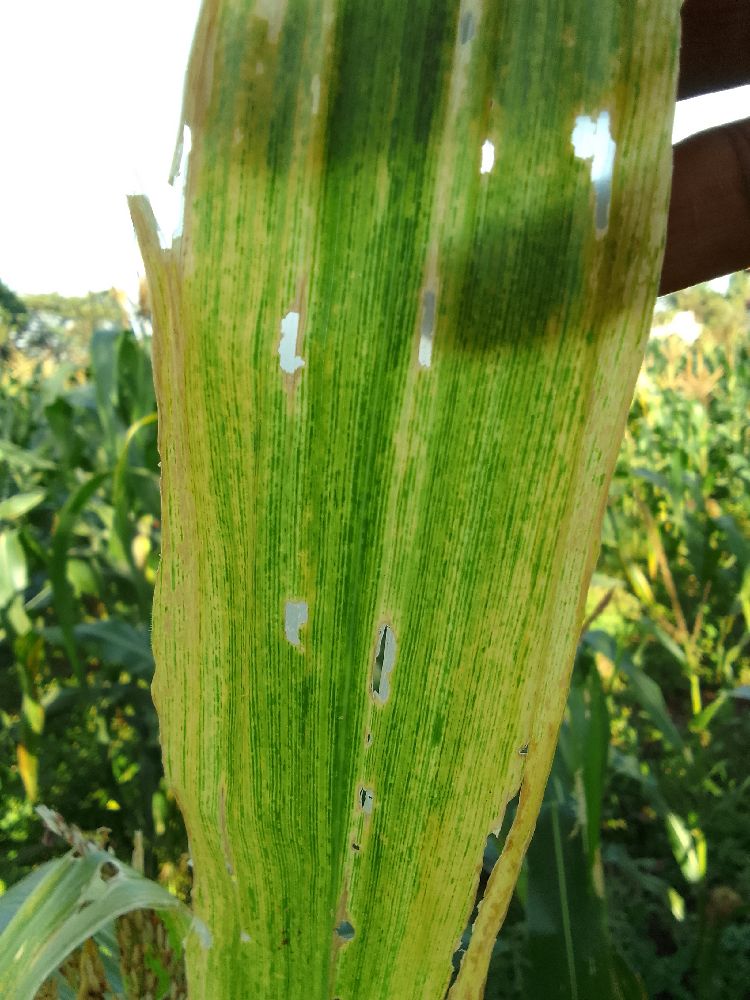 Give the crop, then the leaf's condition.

maize, maize lethal necrosis
